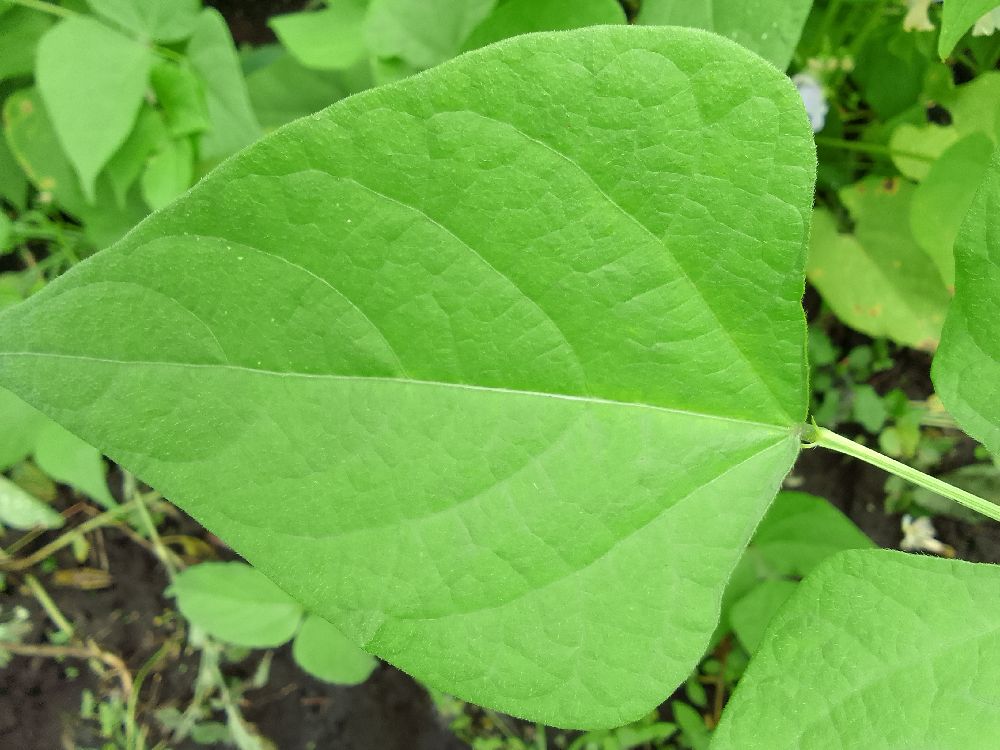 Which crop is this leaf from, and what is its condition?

common bean, healthy
